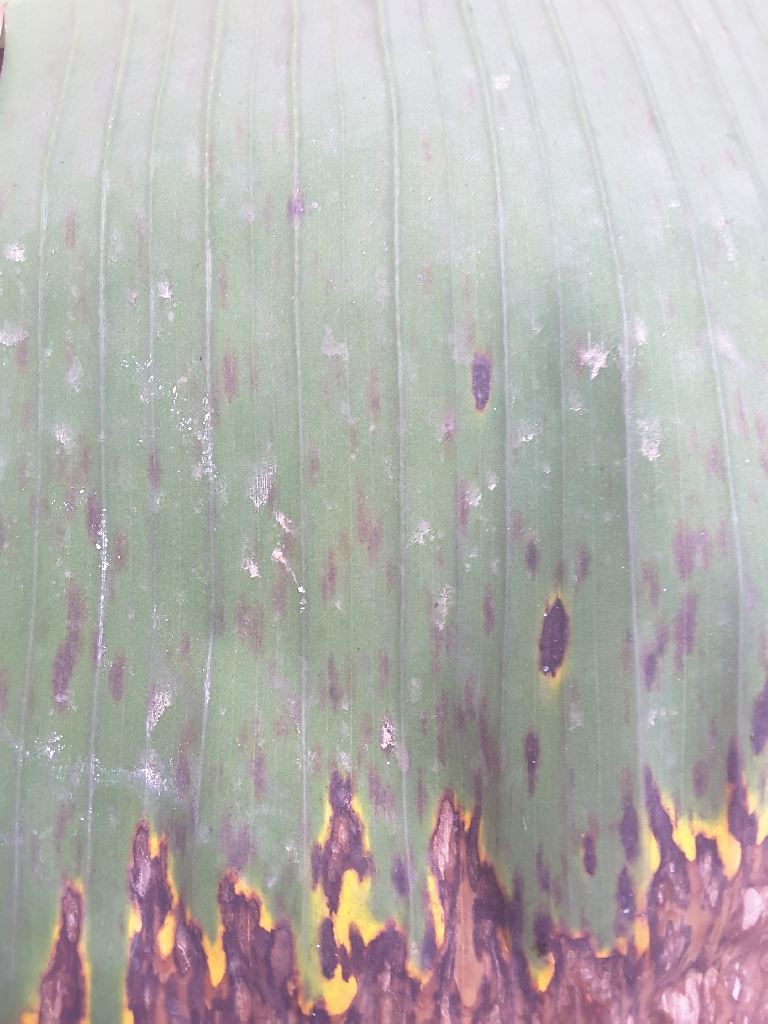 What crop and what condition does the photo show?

banana, black sigatoka
